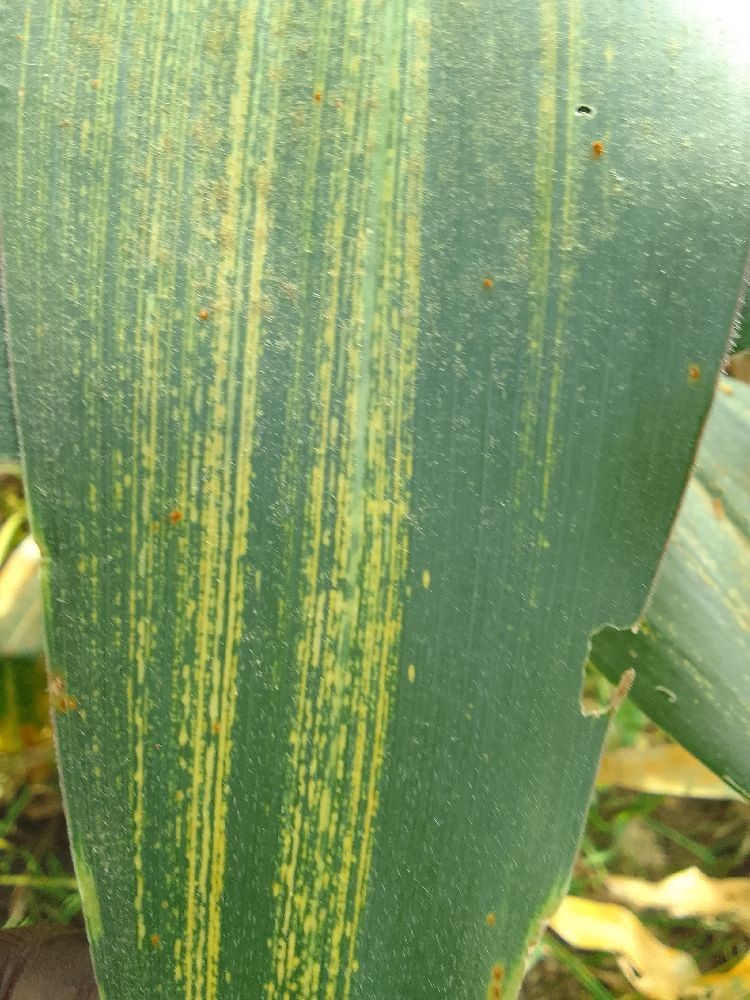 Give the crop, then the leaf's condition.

maize, maize streak virus
